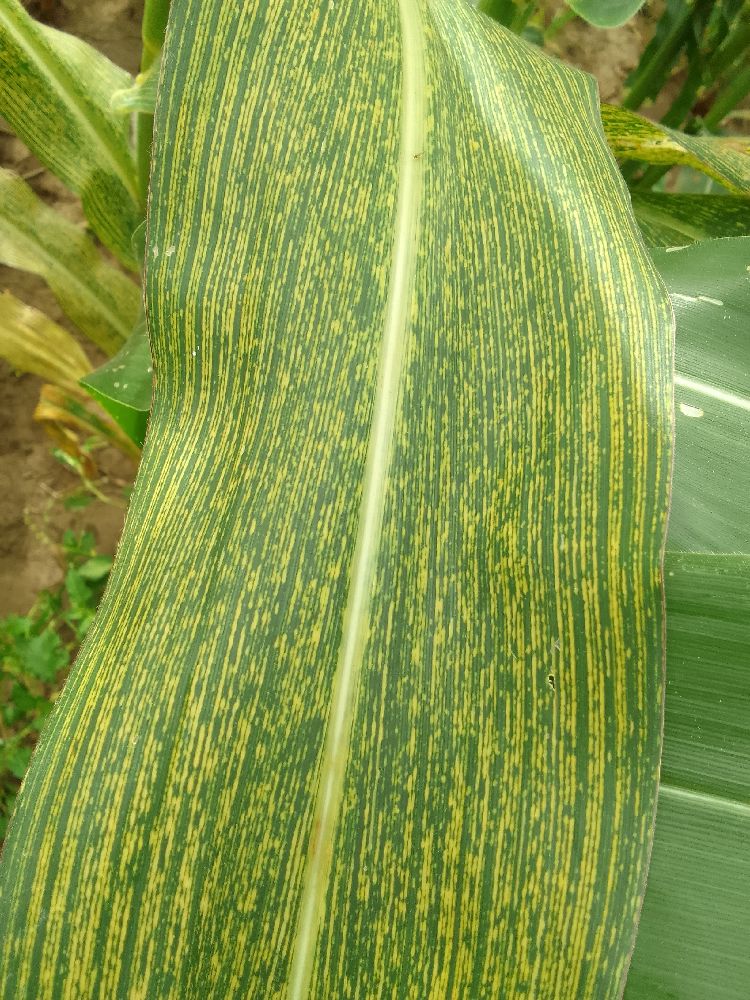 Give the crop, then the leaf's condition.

maize, maize streak virus
